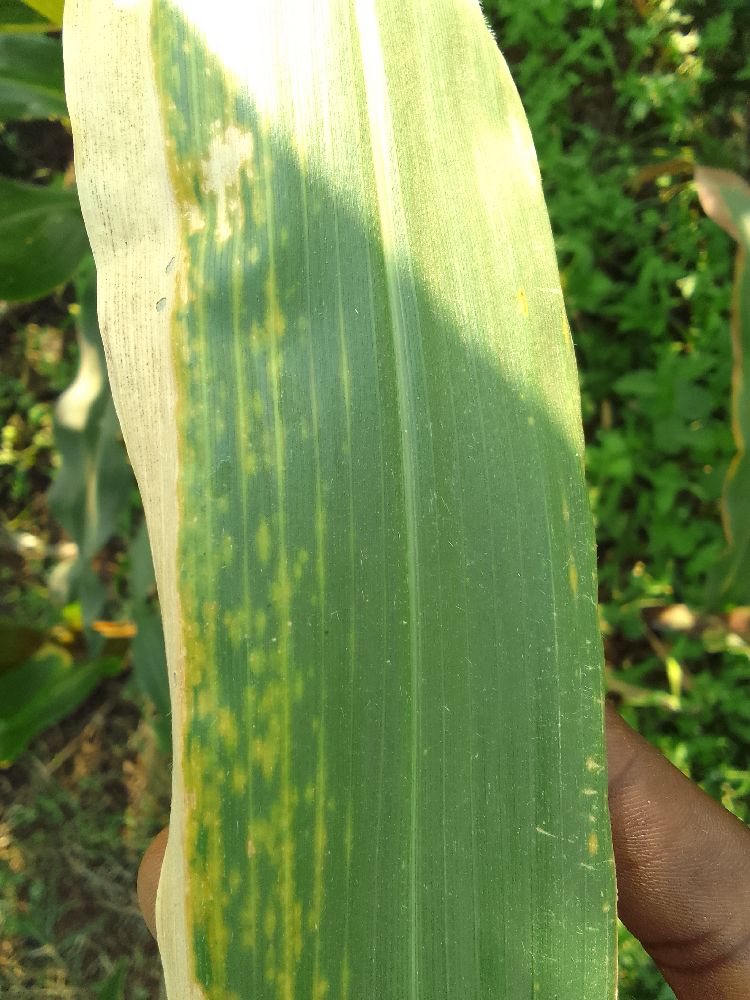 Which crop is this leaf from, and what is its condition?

maize, maize lethal necrosis
